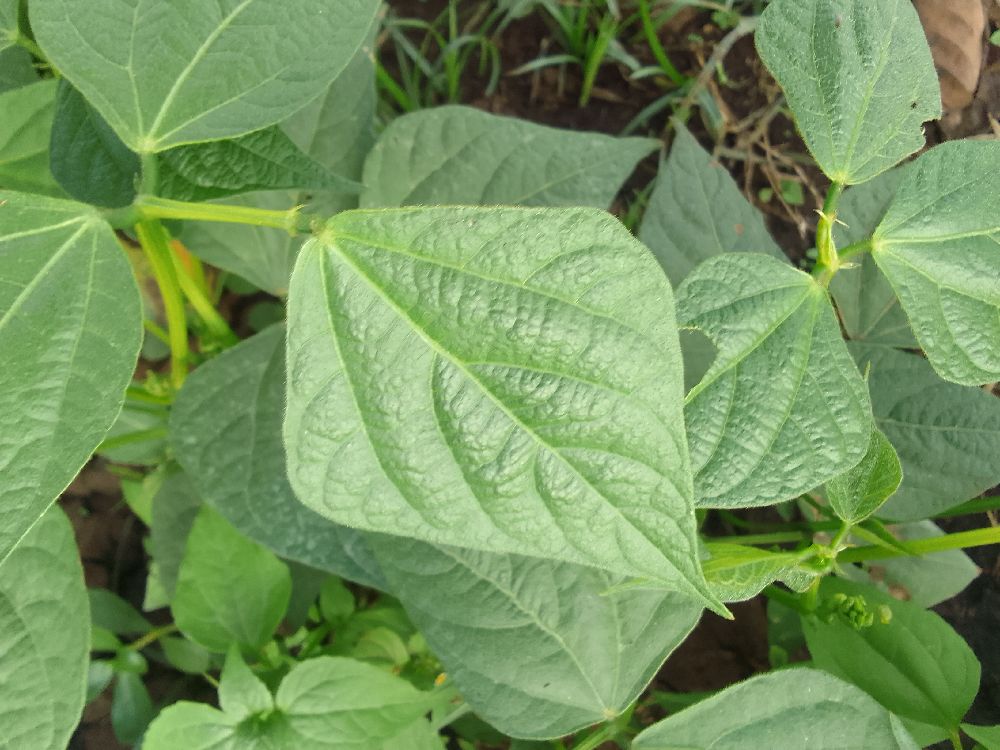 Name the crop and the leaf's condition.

common bean, healthy
